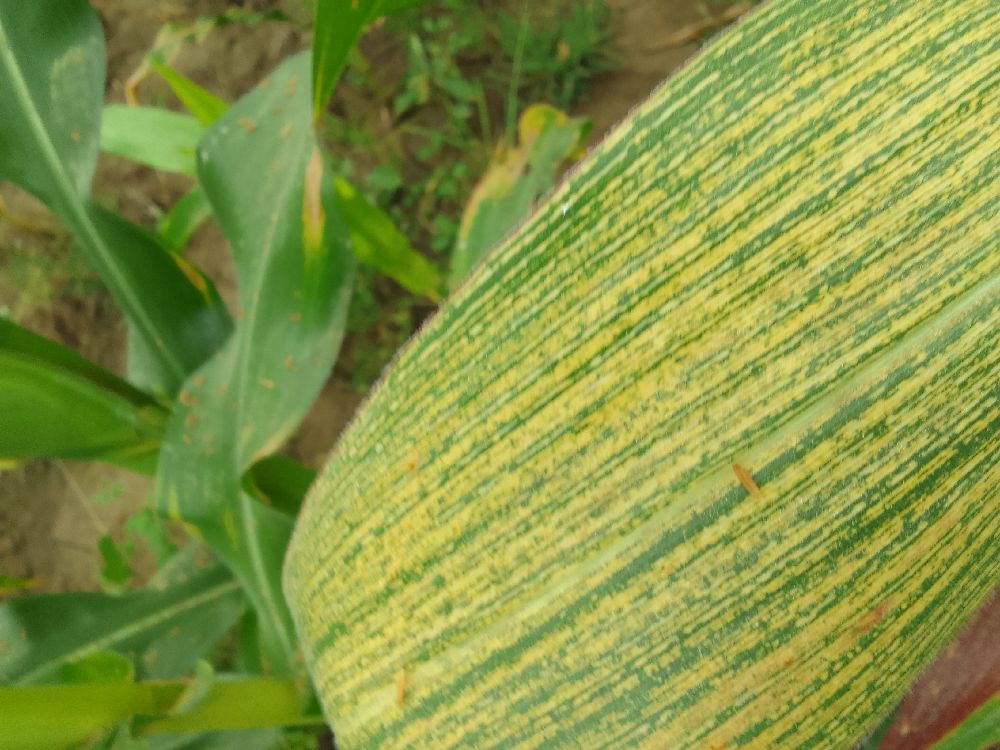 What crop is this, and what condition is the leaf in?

maize, maize streak virus
